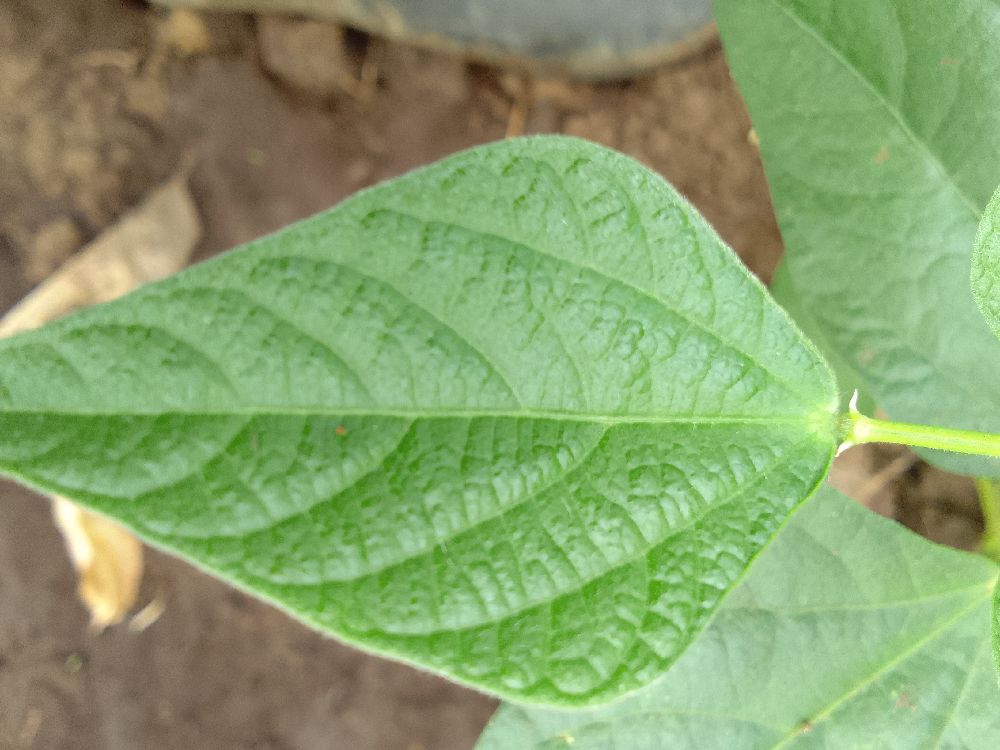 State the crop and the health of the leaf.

common bean, healthy
